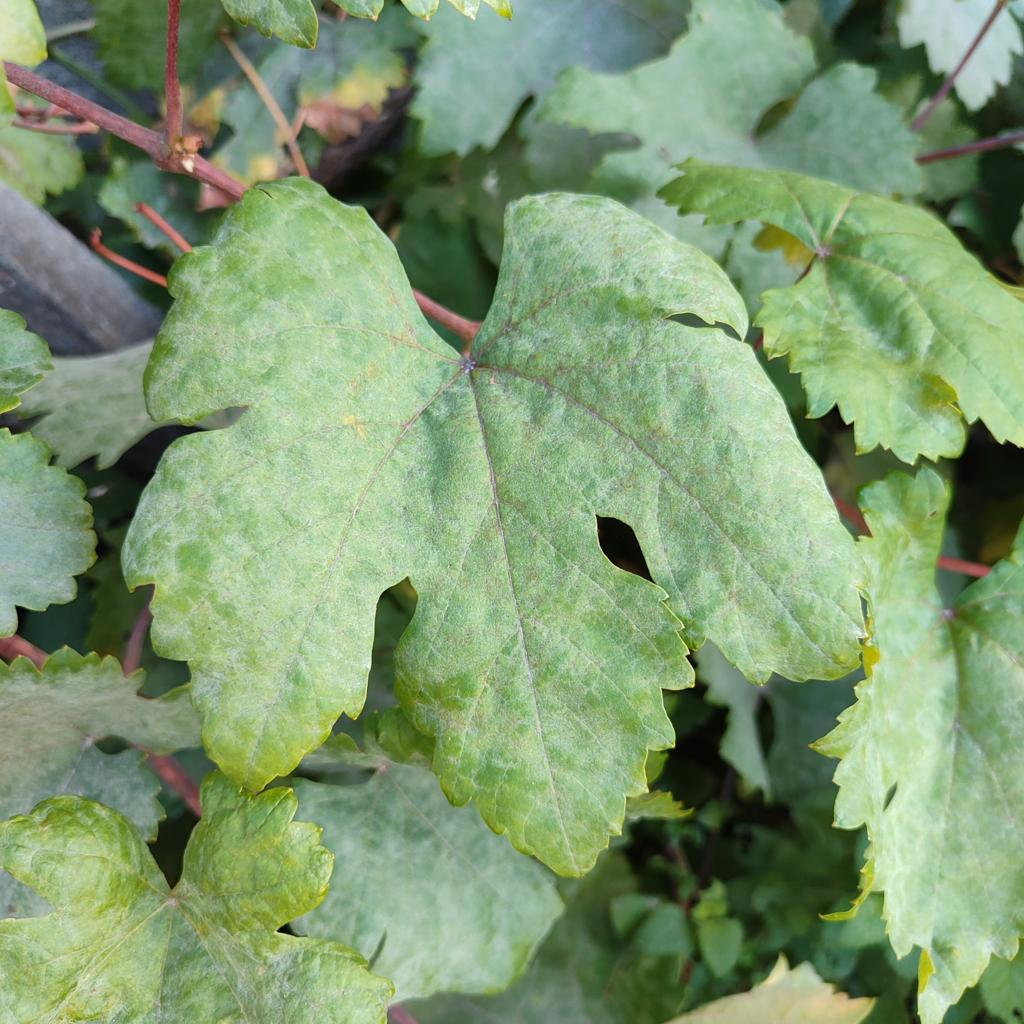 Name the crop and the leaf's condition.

grapevine, powdery mildew
